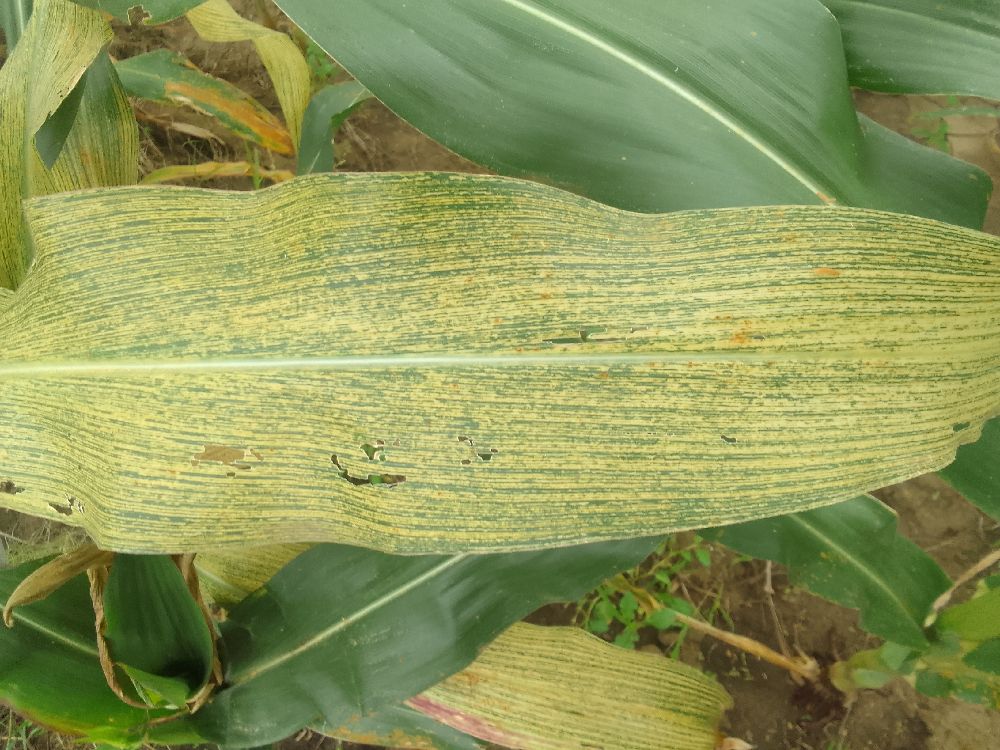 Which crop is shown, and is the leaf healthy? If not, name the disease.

maize, maize streak virus
